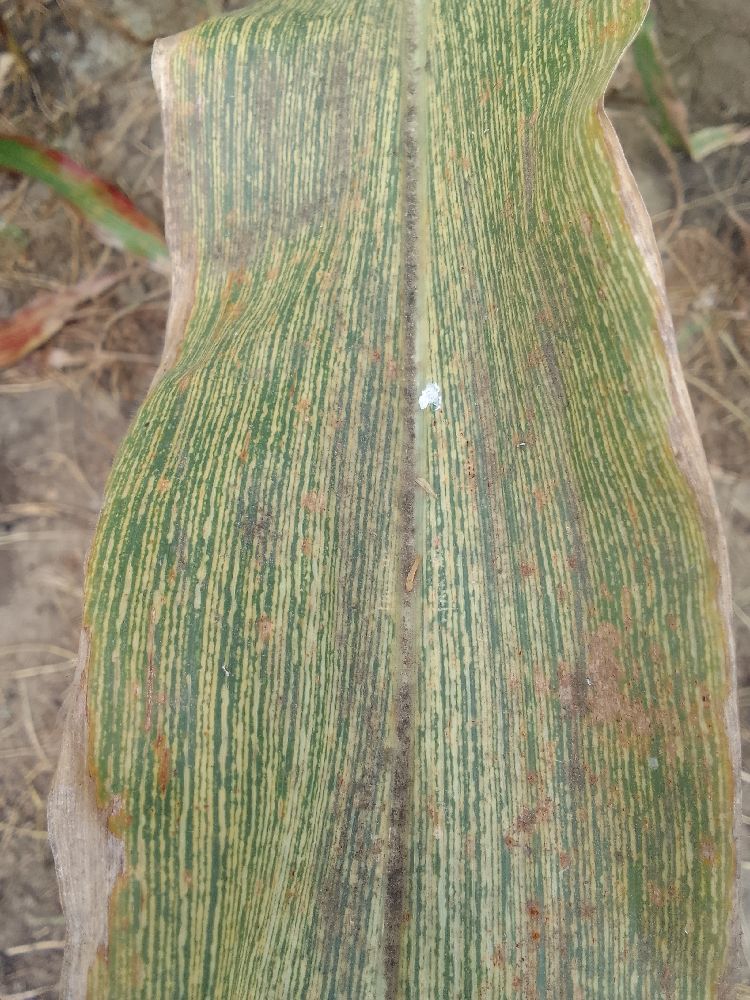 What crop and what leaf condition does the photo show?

maize, maize streak virus
